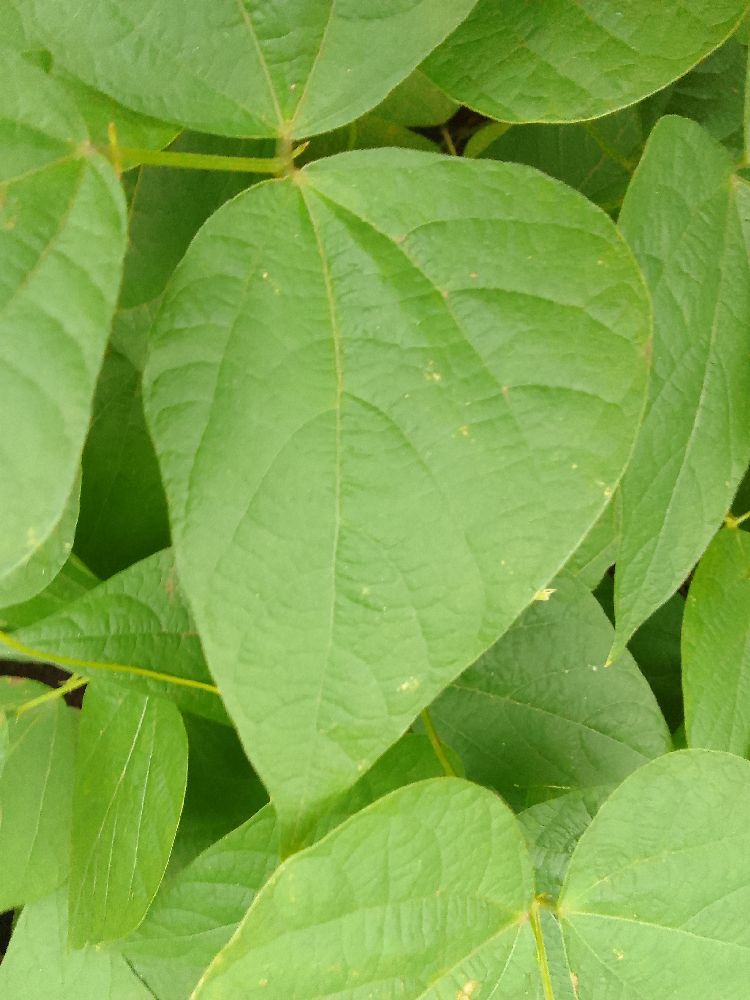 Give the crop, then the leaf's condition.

common bean, healthy
